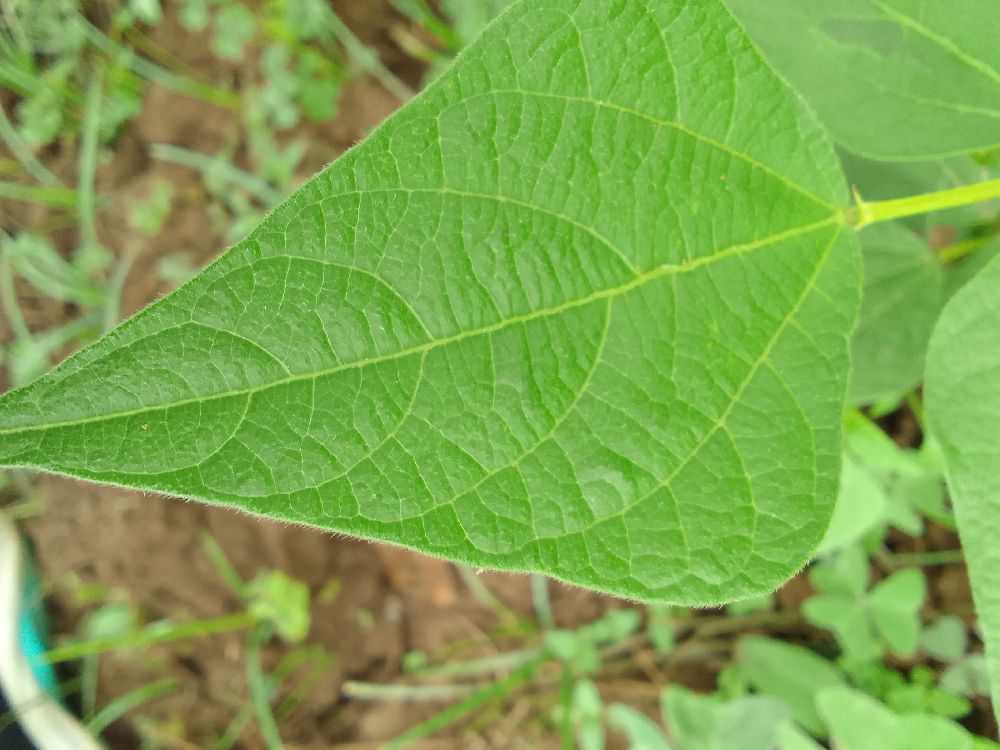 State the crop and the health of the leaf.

common bean, healthy
